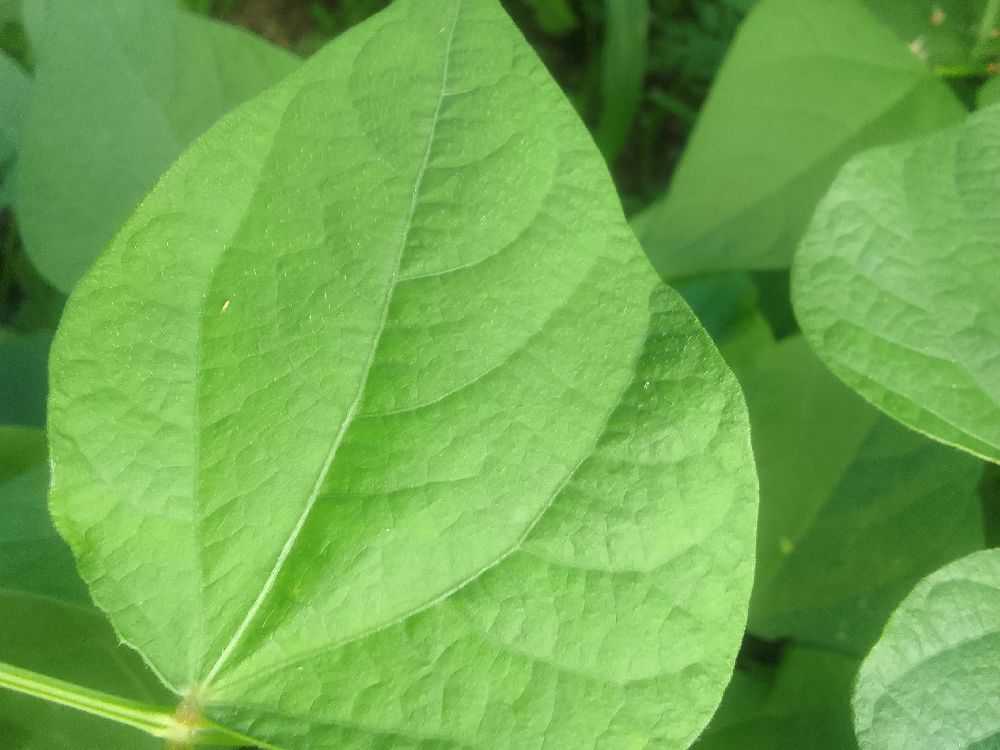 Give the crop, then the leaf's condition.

common bean, healthy
